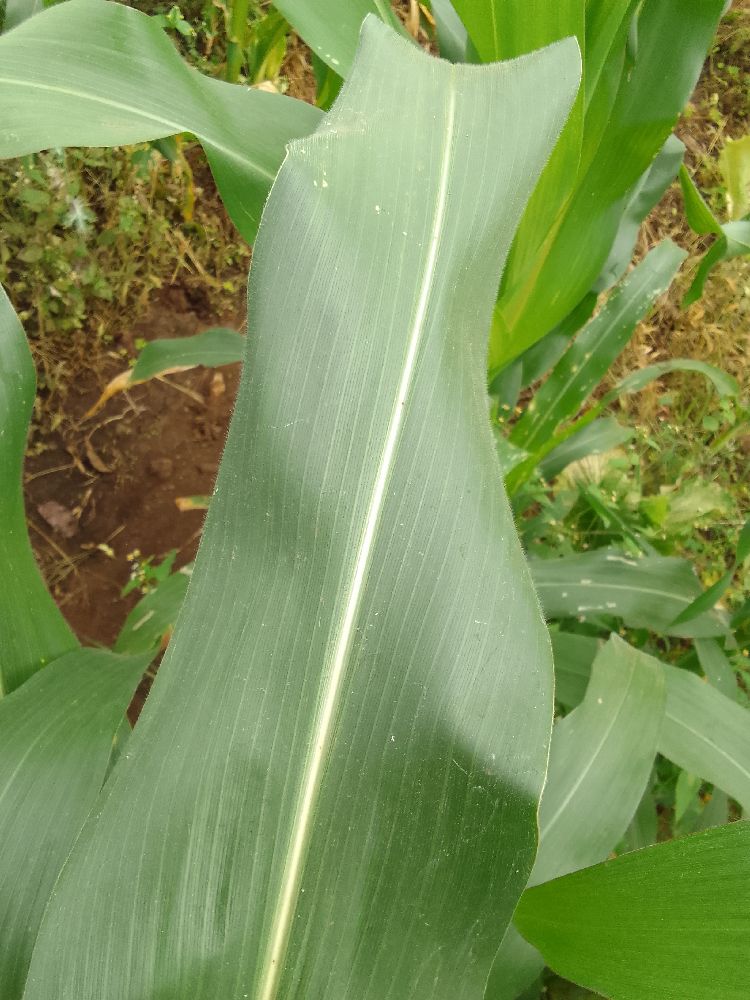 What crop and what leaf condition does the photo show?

maize, healthy
